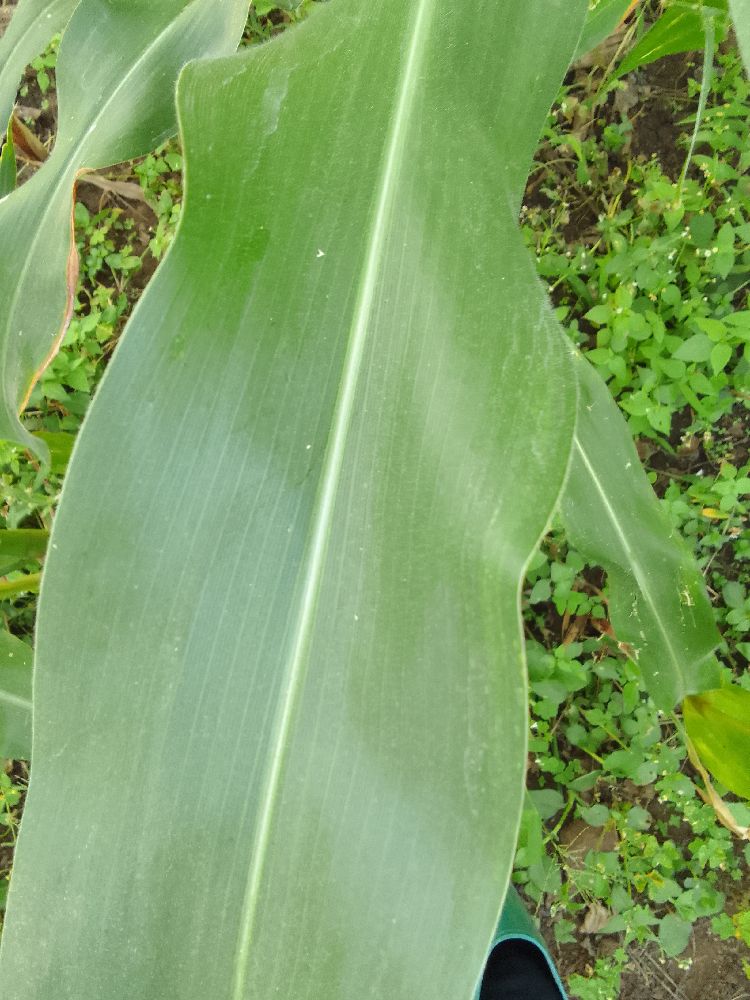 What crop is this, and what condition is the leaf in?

maize, healthy
